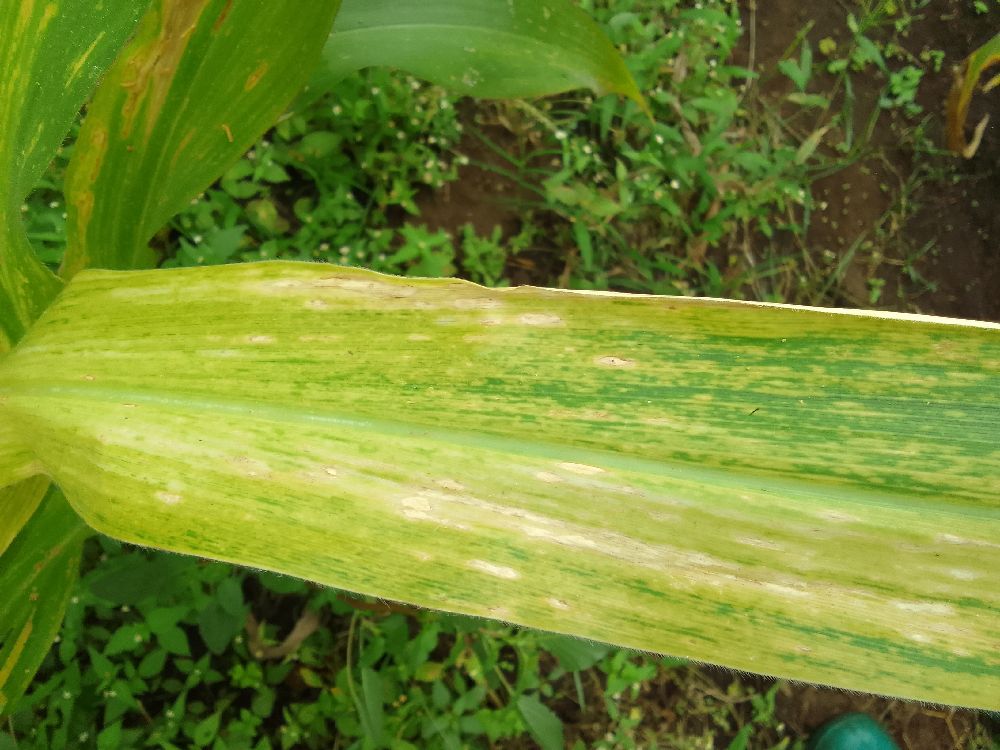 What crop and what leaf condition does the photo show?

maize, maize lethal necrosis
